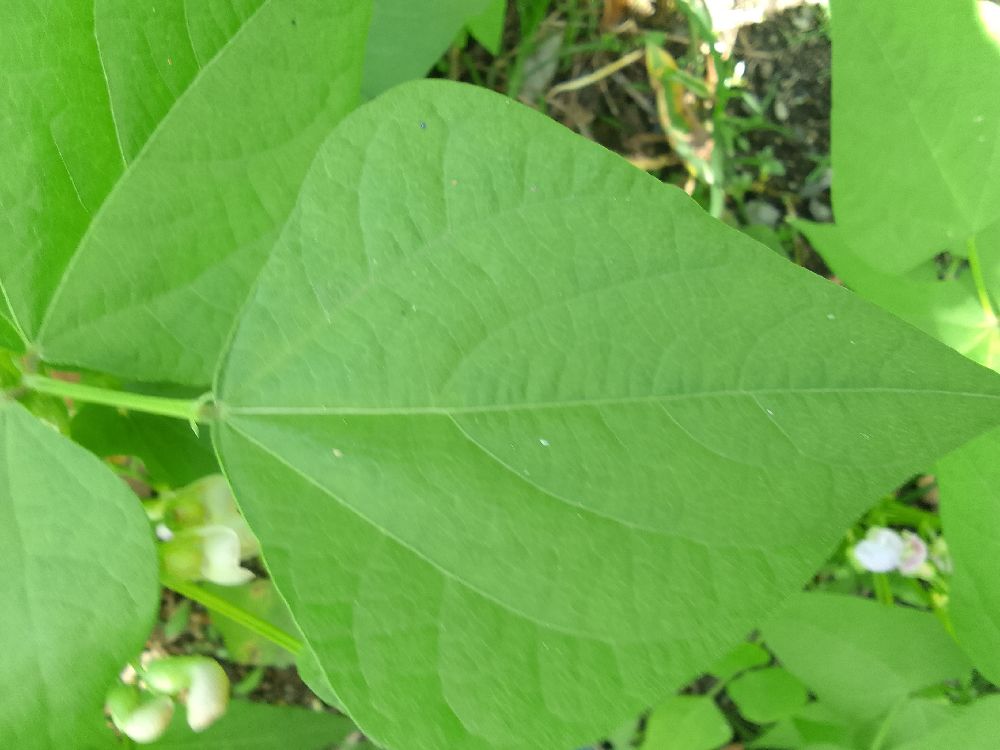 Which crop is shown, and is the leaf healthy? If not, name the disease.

common bean, healthy
